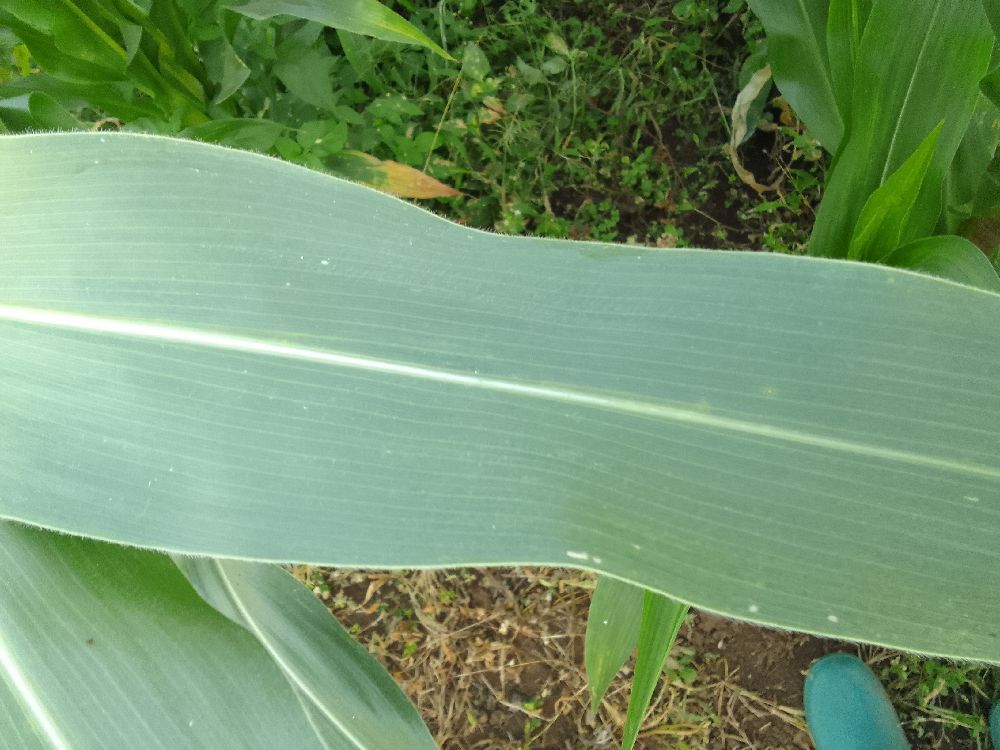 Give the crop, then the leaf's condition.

maize, healthy
